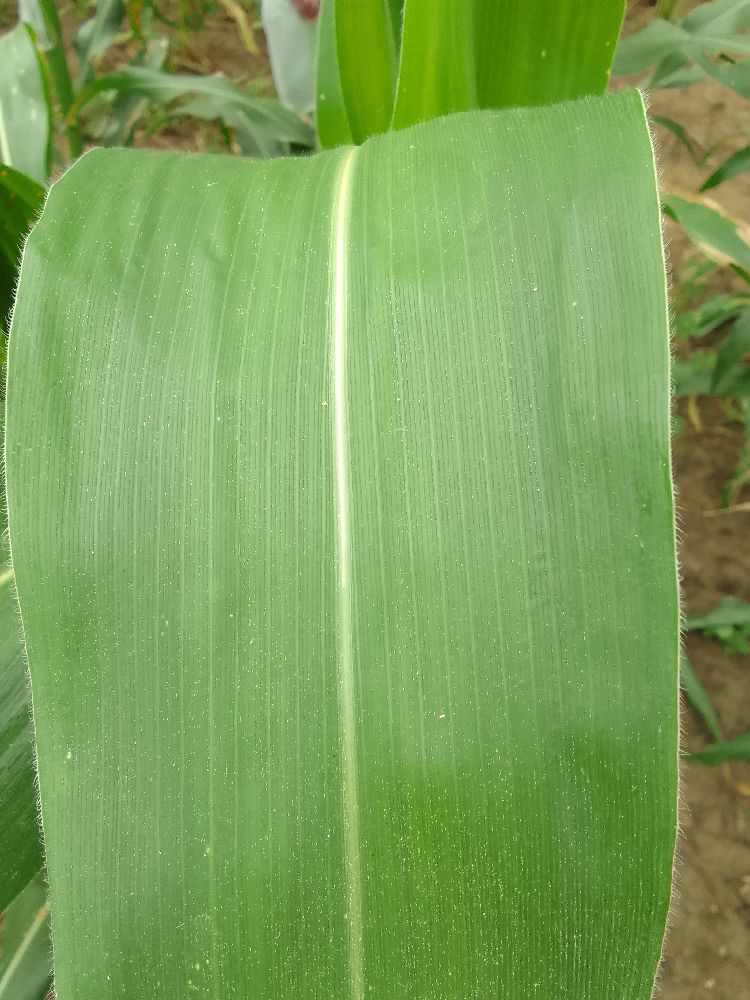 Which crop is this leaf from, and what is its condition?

maize, healthy
